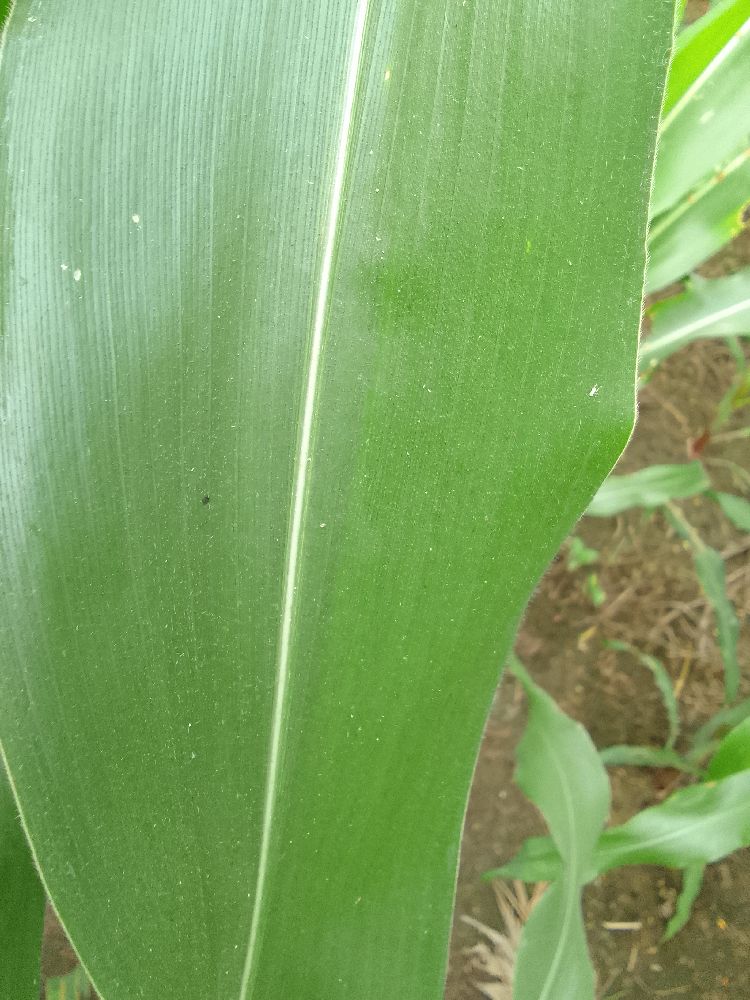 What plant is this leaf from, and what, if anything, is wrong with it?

maize, healthy
